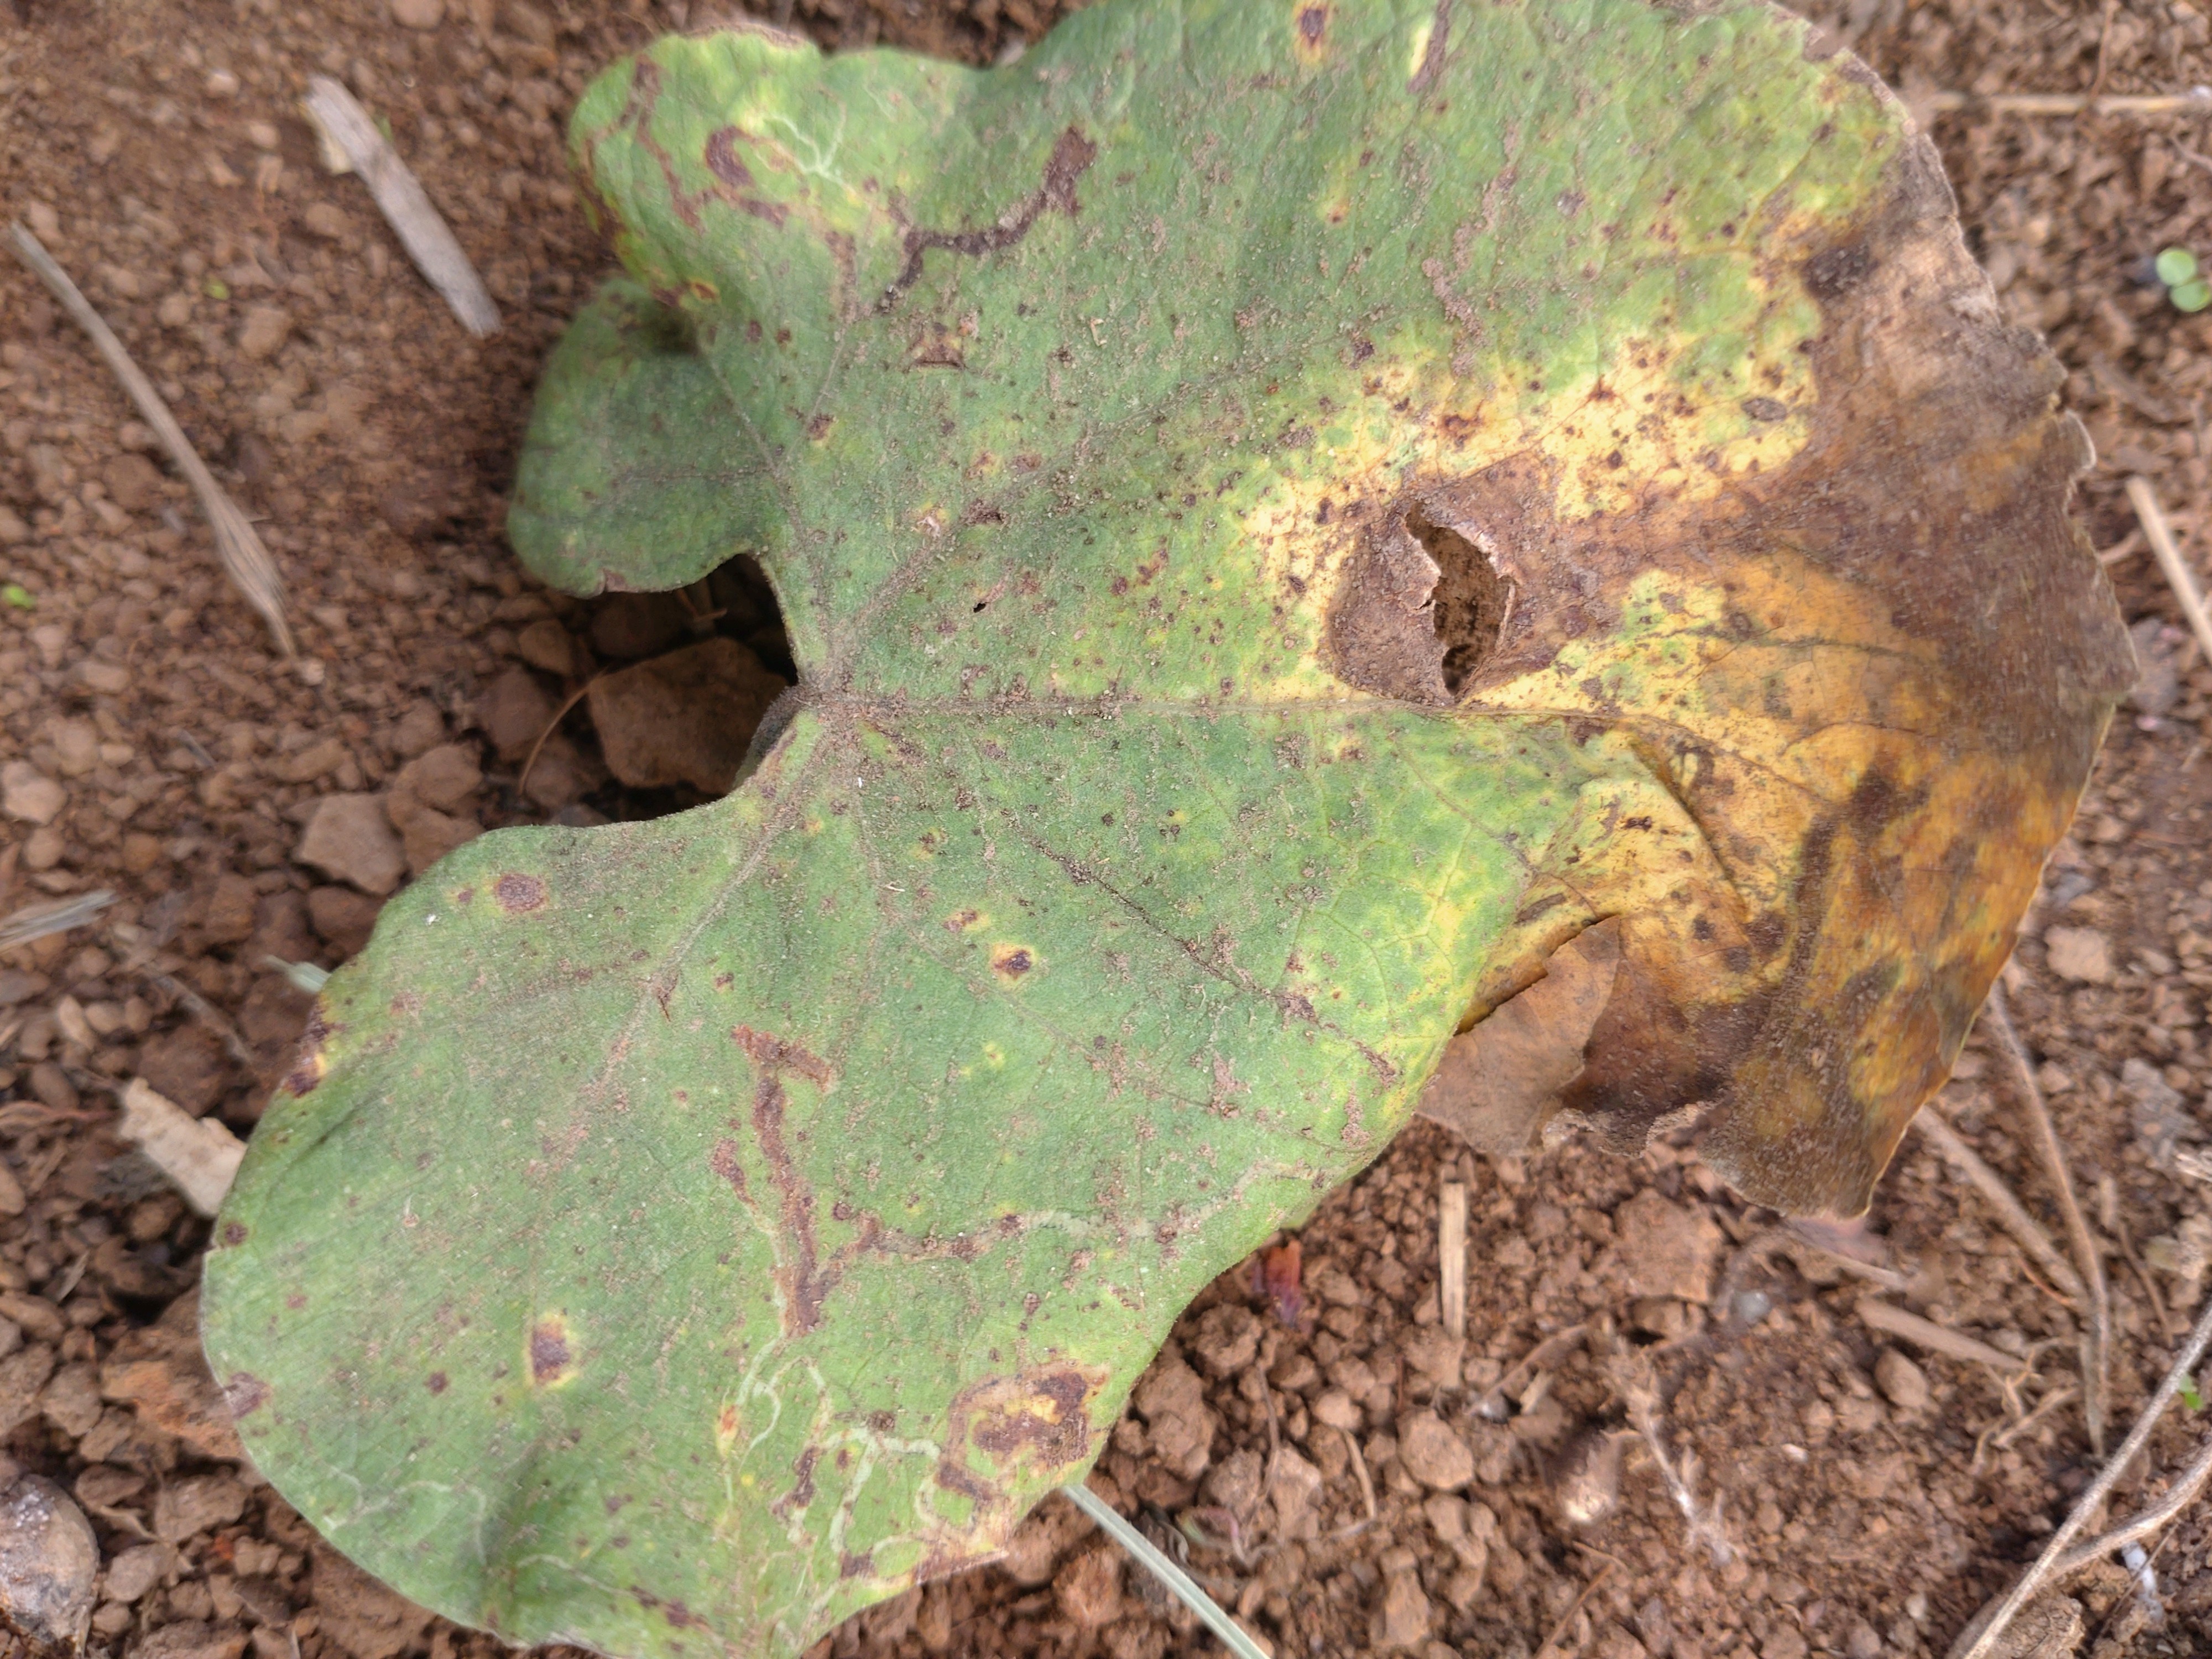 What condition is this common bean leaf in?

rust
